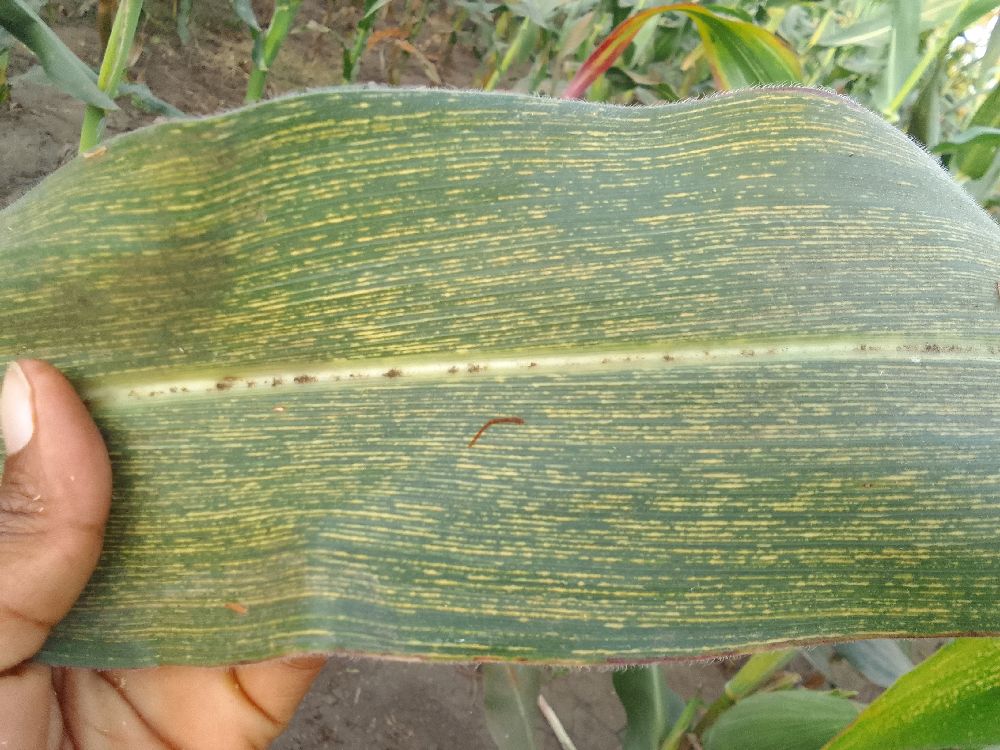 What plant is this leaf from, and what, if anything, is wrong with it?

maize, maize streak virus
